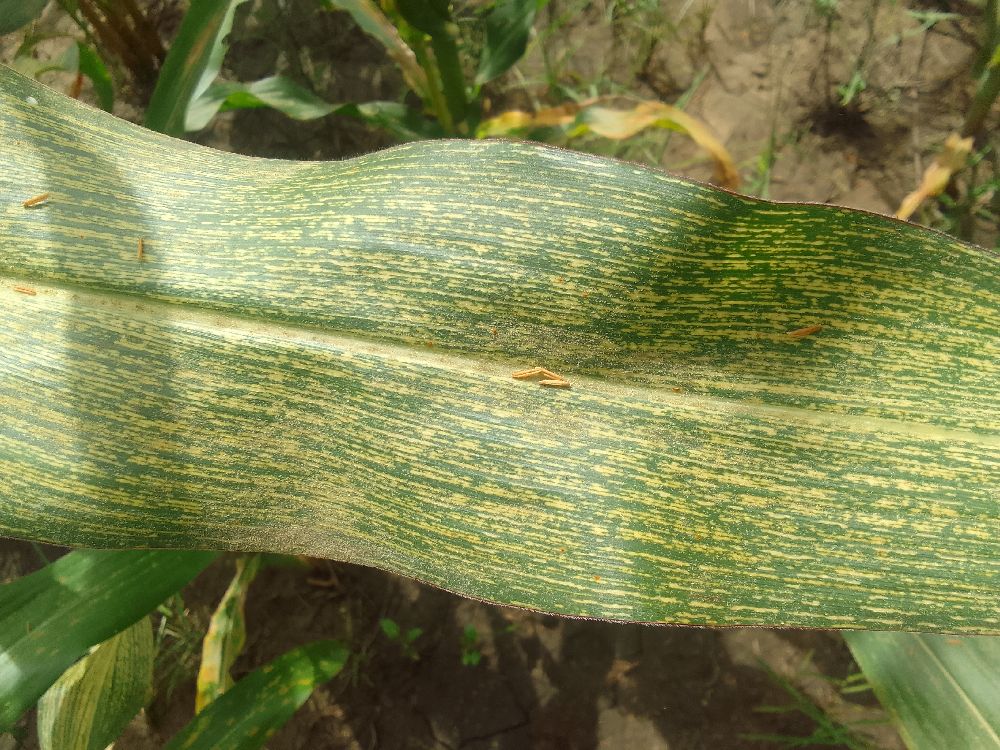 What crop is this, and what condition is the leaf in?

maize, maize streak virus
